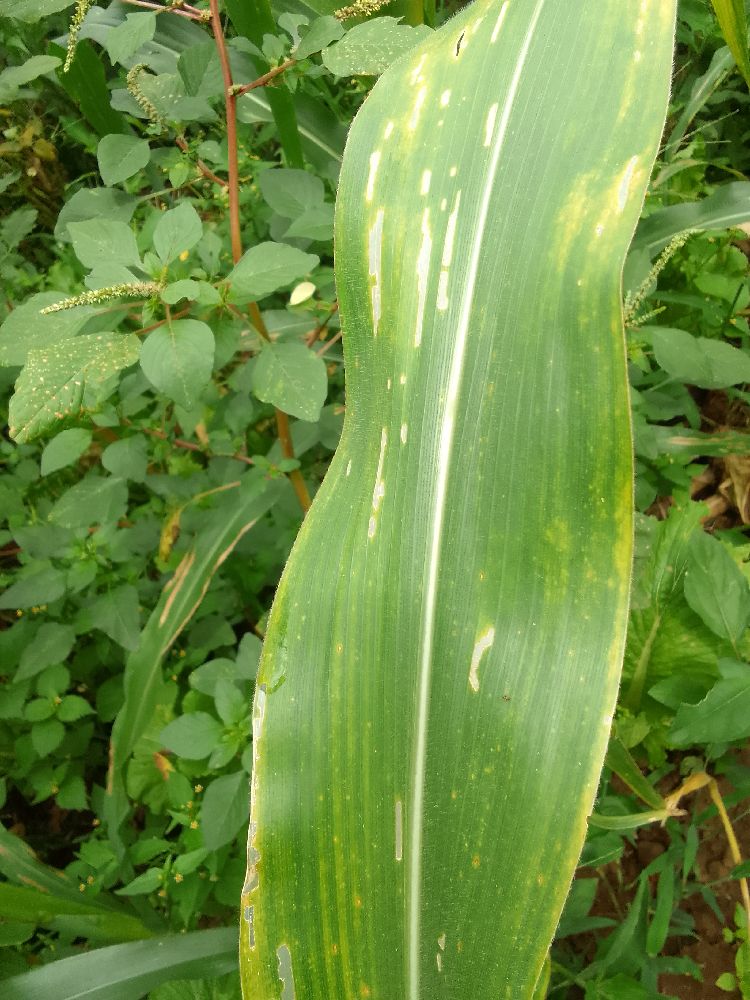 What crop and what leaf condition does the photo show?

maize, maize lethal necrosis
